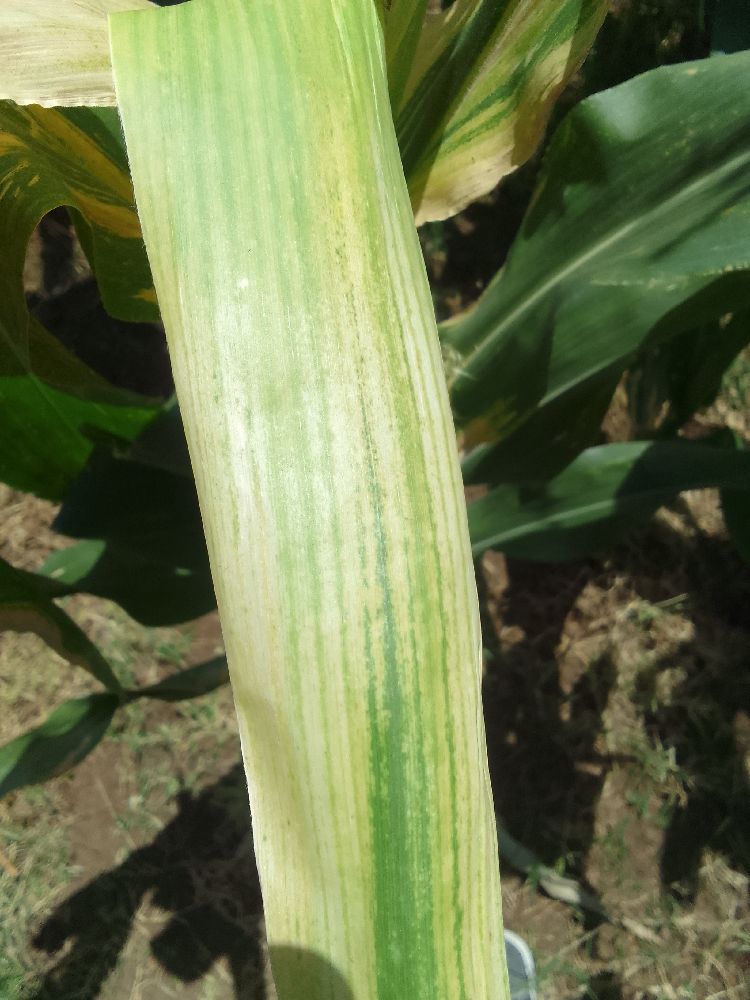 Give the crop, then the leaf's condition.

maize, maize lethal necrosis
